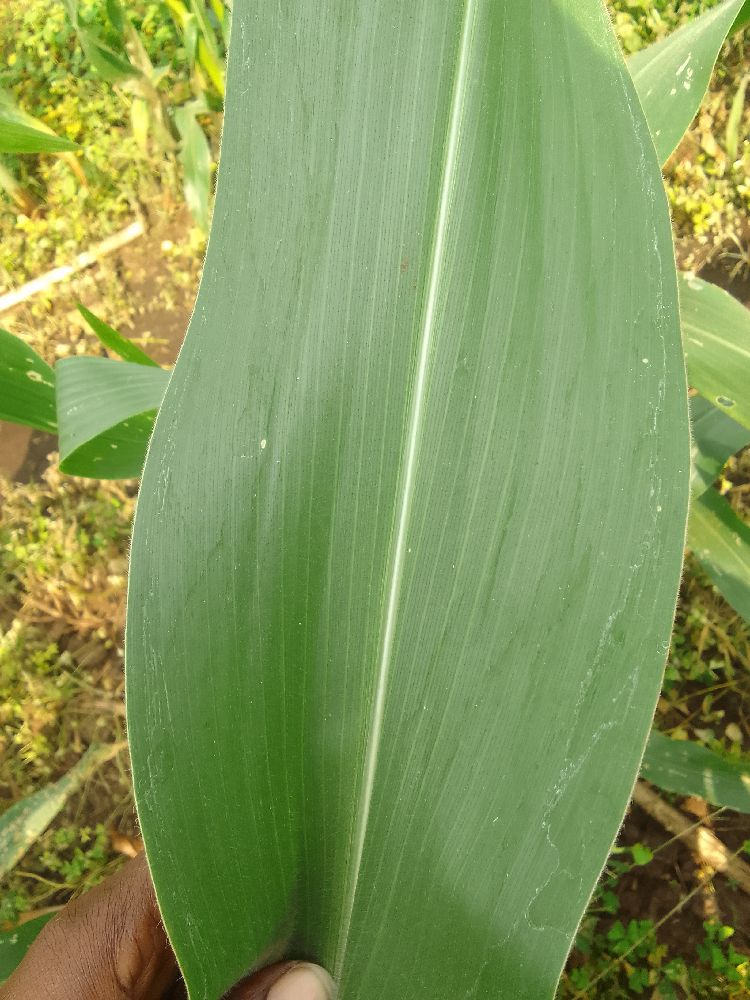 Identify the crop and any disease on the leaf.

maize, healthy
